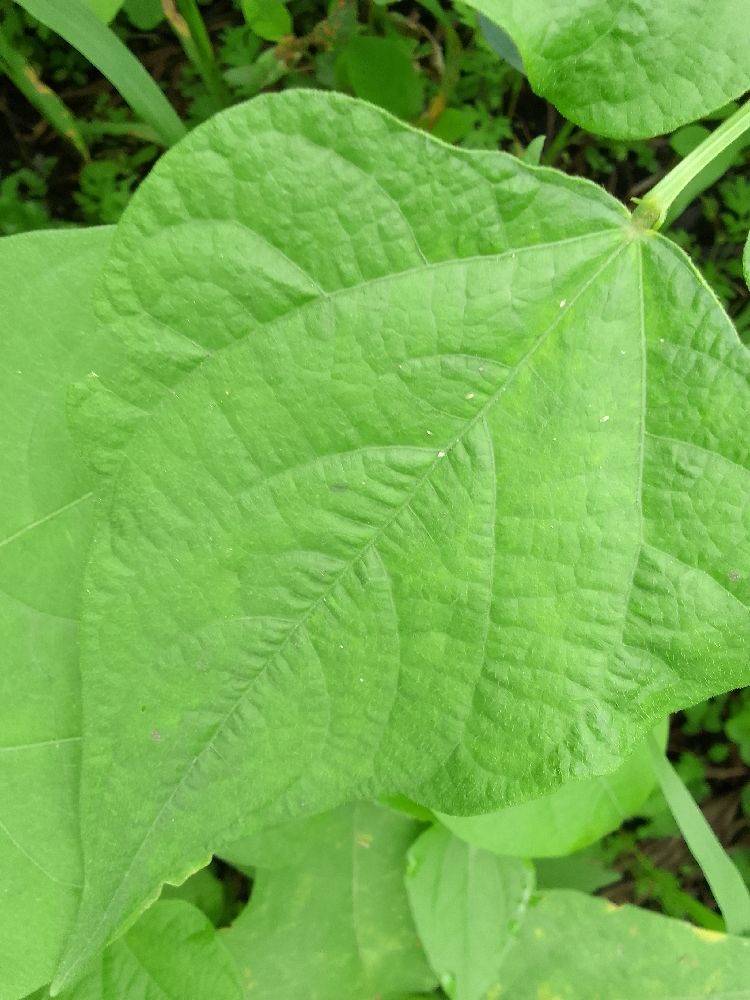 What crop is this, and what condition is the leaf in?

common bean, healthy
